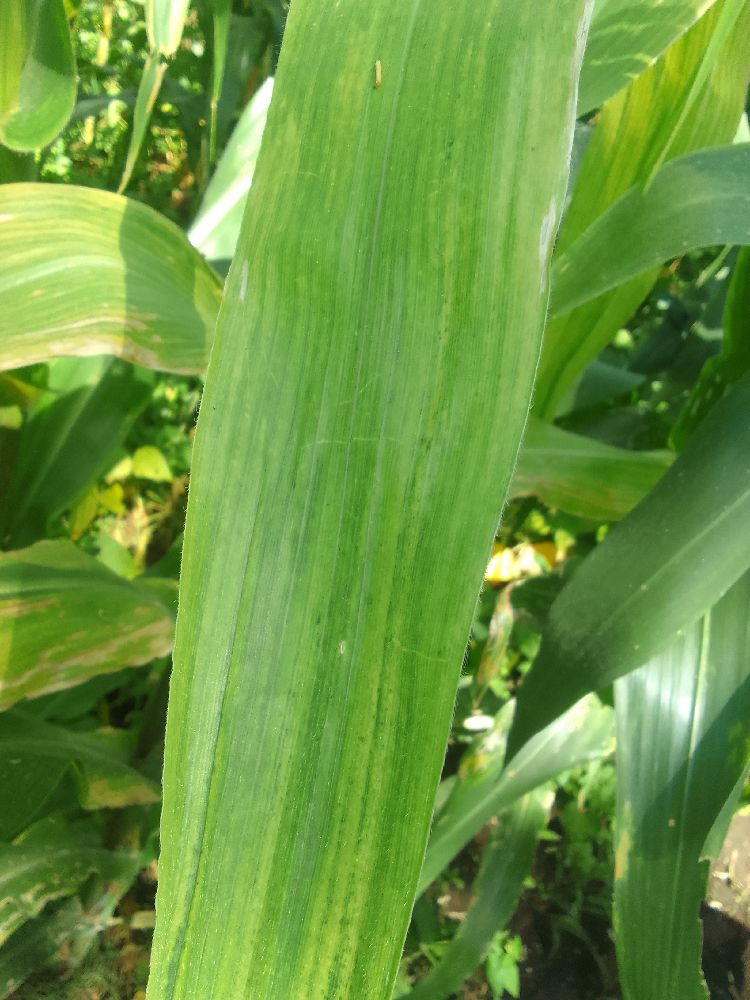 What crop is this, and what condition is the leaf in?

maize, maize lethal necrosis
